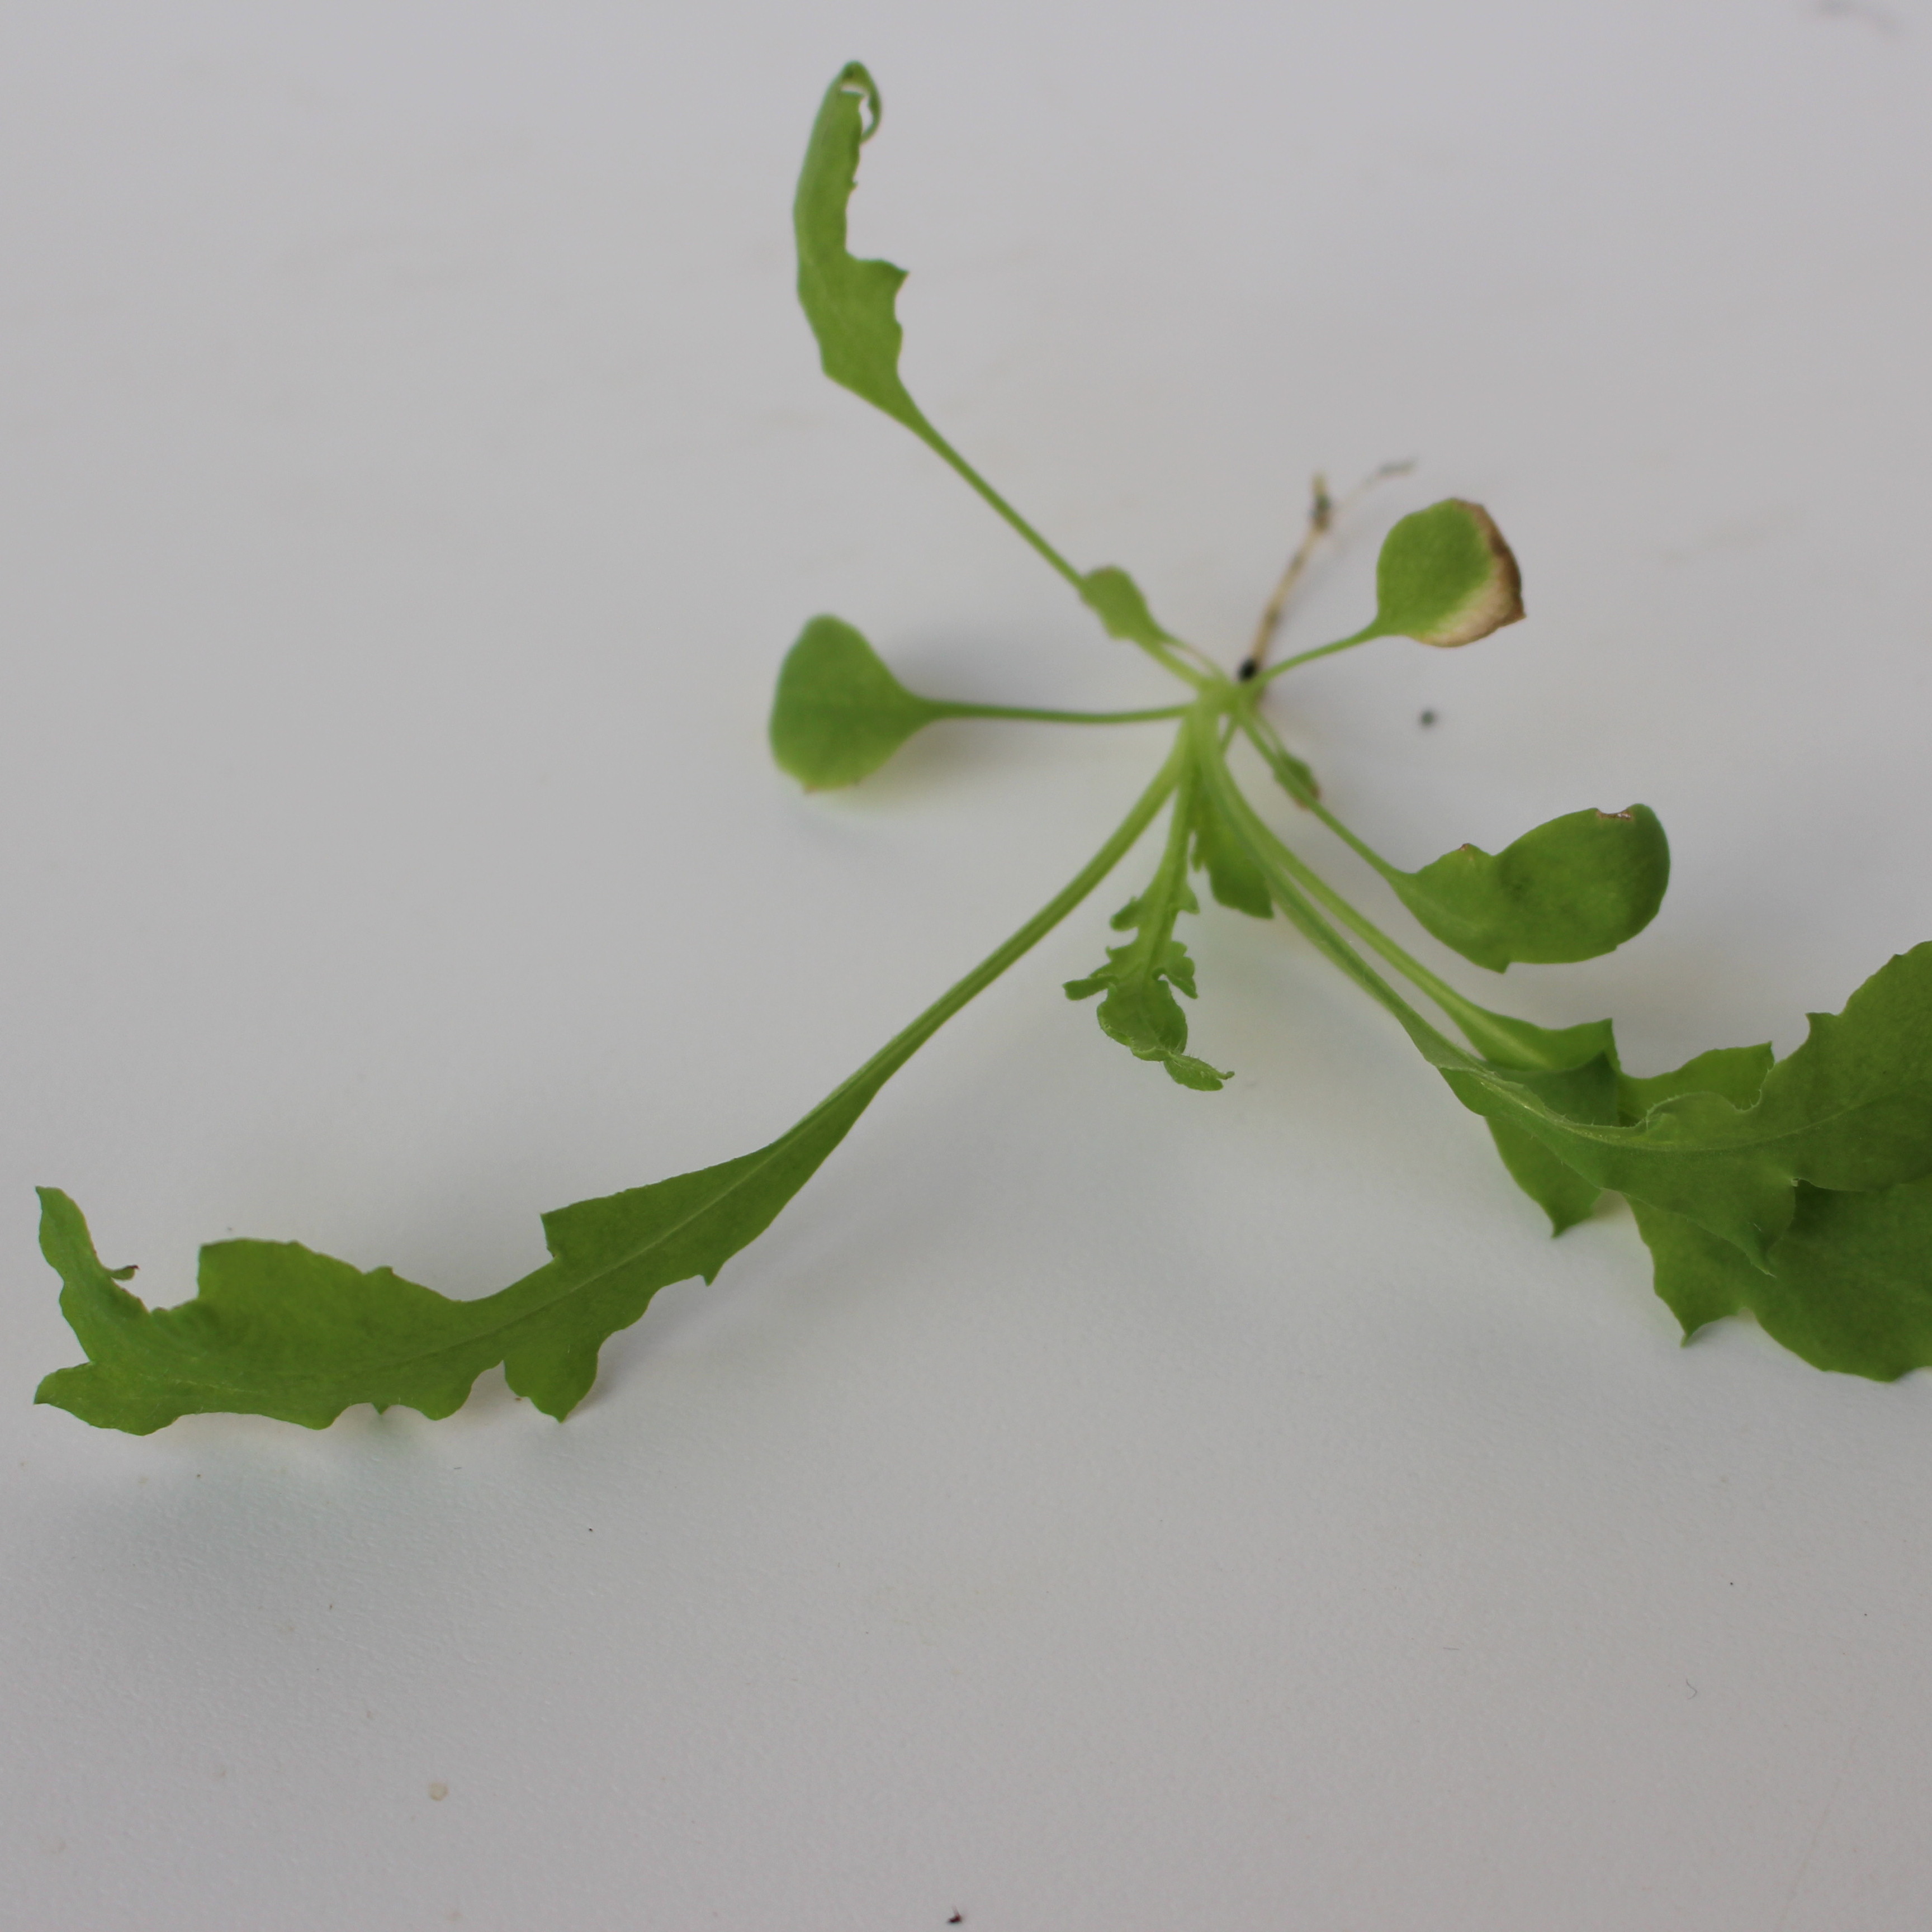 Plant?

Papaver rhoeas
